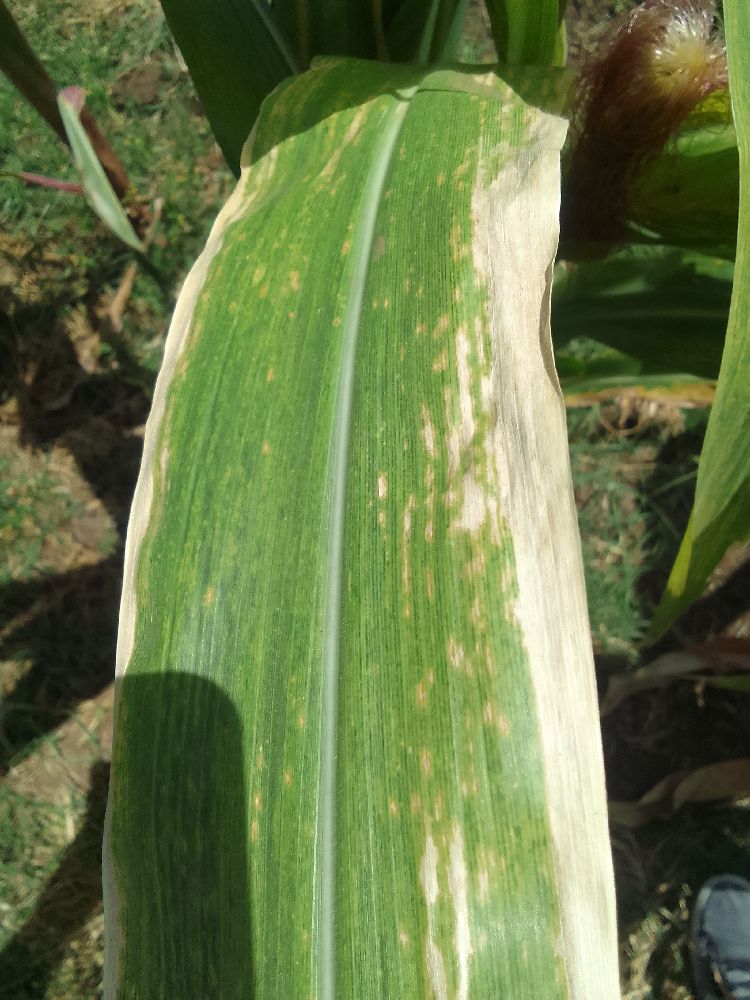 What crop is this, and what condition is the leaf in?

maize, maize lethal necrosis
